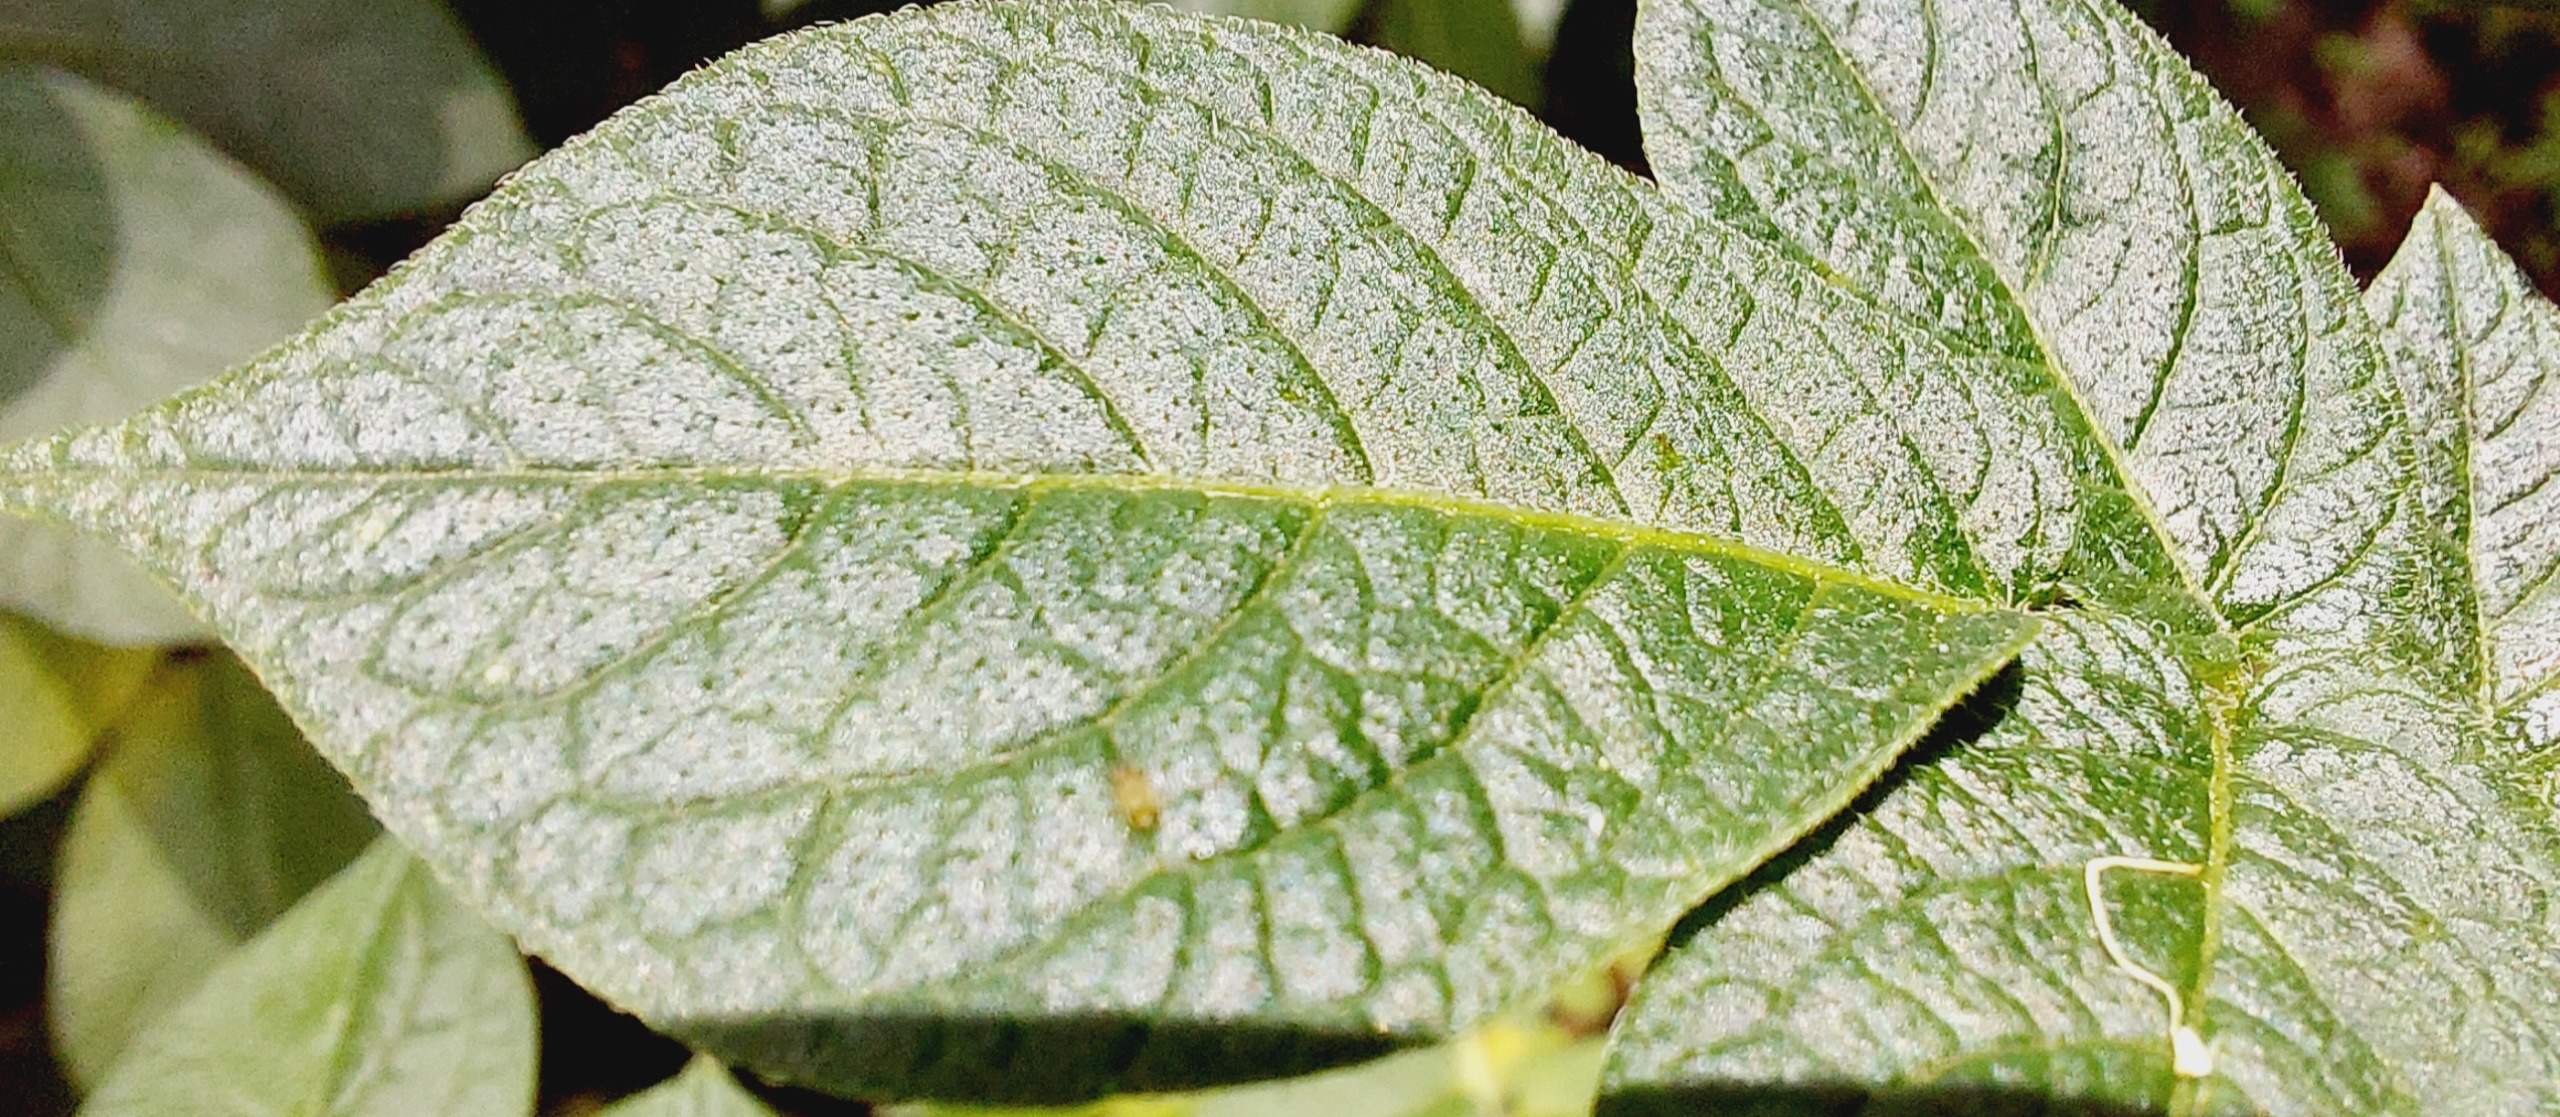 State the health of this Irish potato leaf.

healthy
